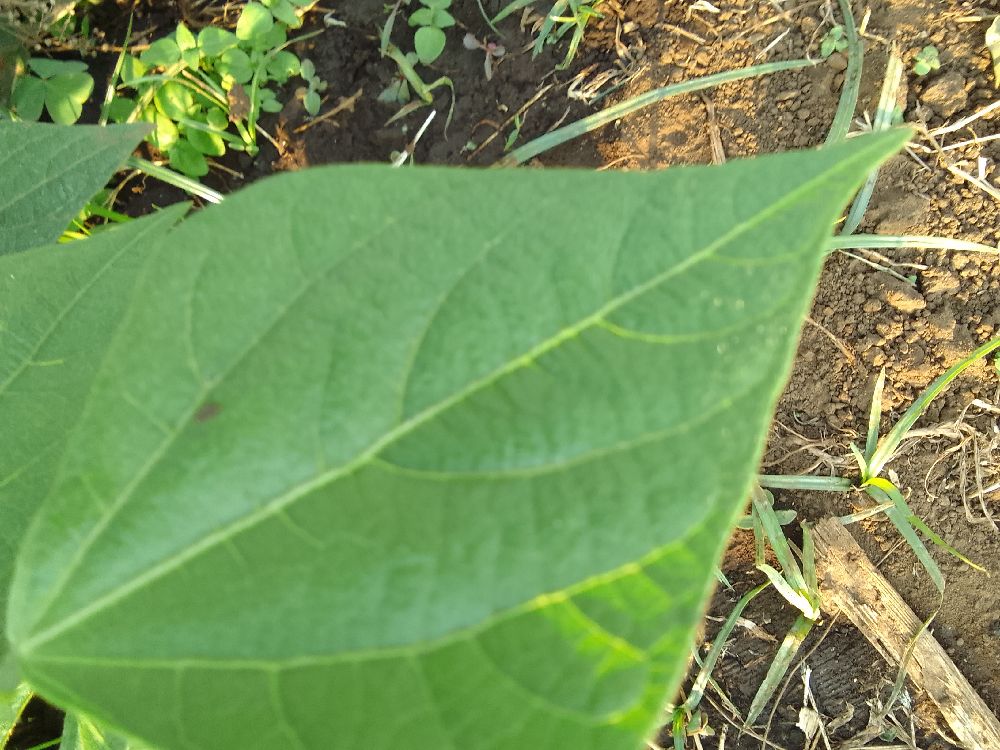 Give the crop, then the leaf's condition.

common bean, healthy
